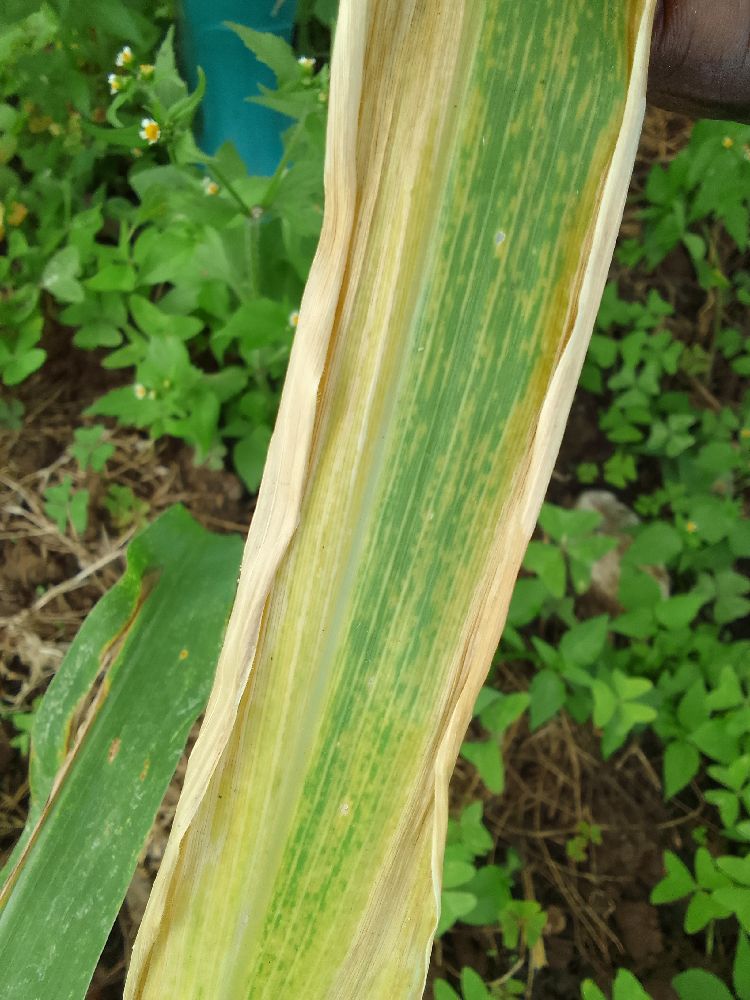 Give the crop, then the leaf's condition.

maize, maize lethal necrosis
